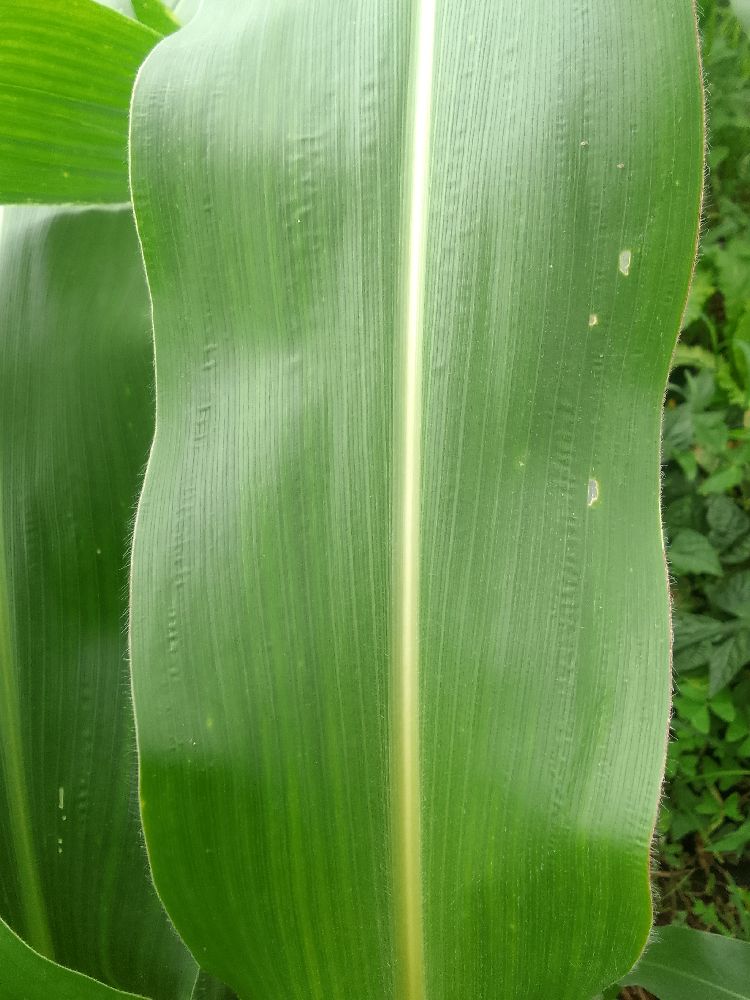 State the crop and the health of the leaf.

maize, healthy
